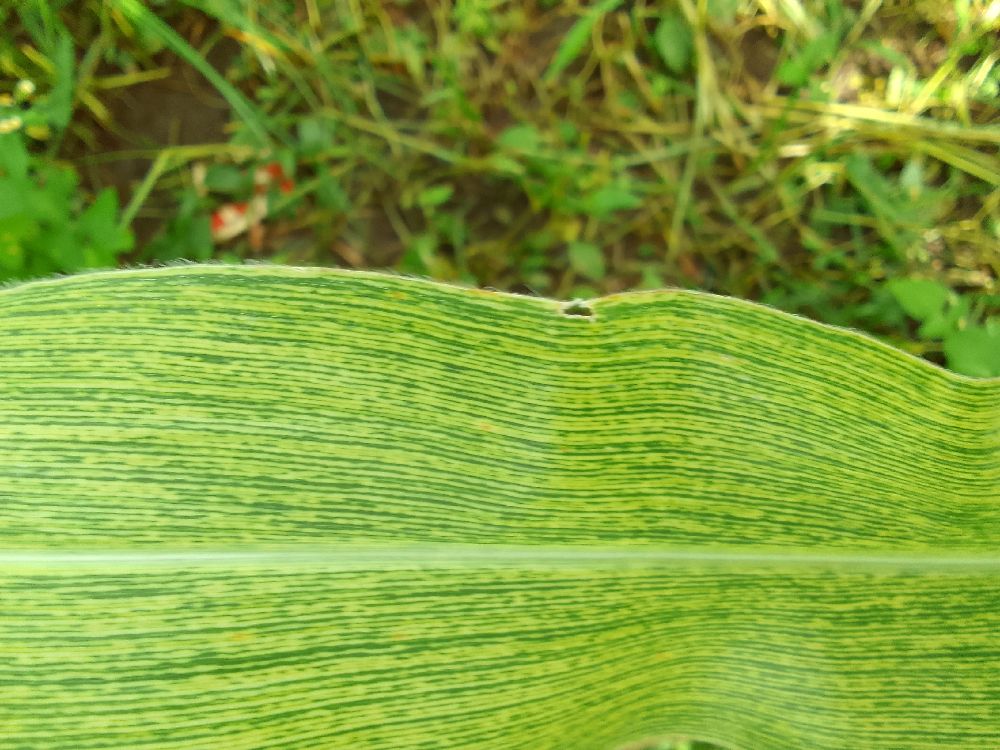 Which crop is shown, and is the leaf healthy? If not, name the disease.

maize, maize streak virus
